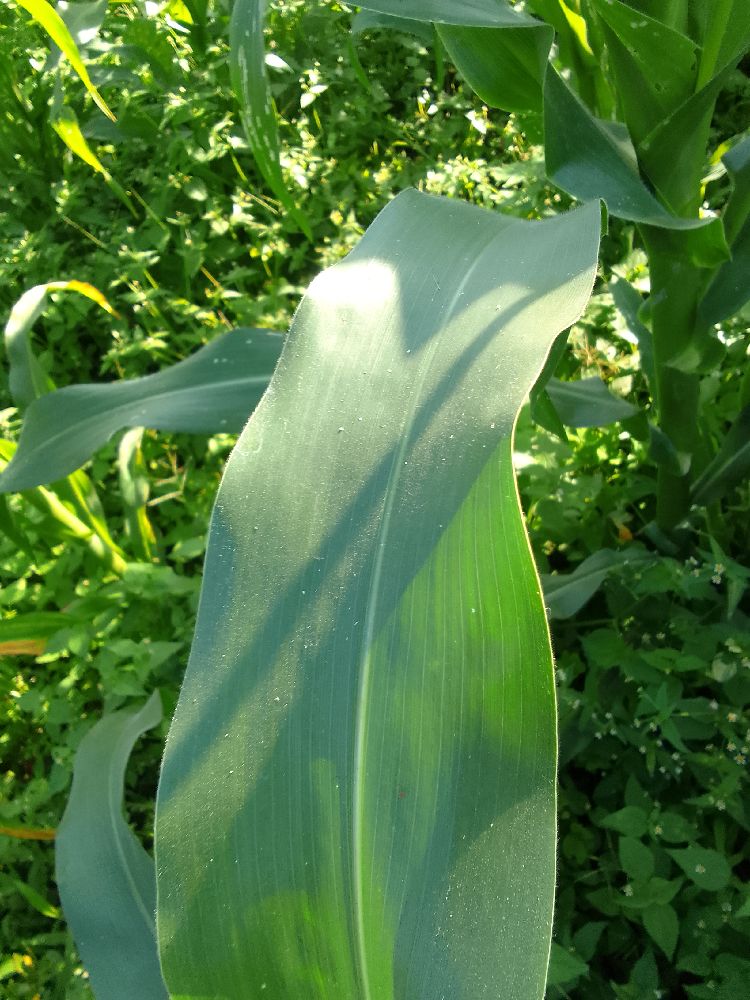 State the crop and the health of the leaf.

maize, healthy
